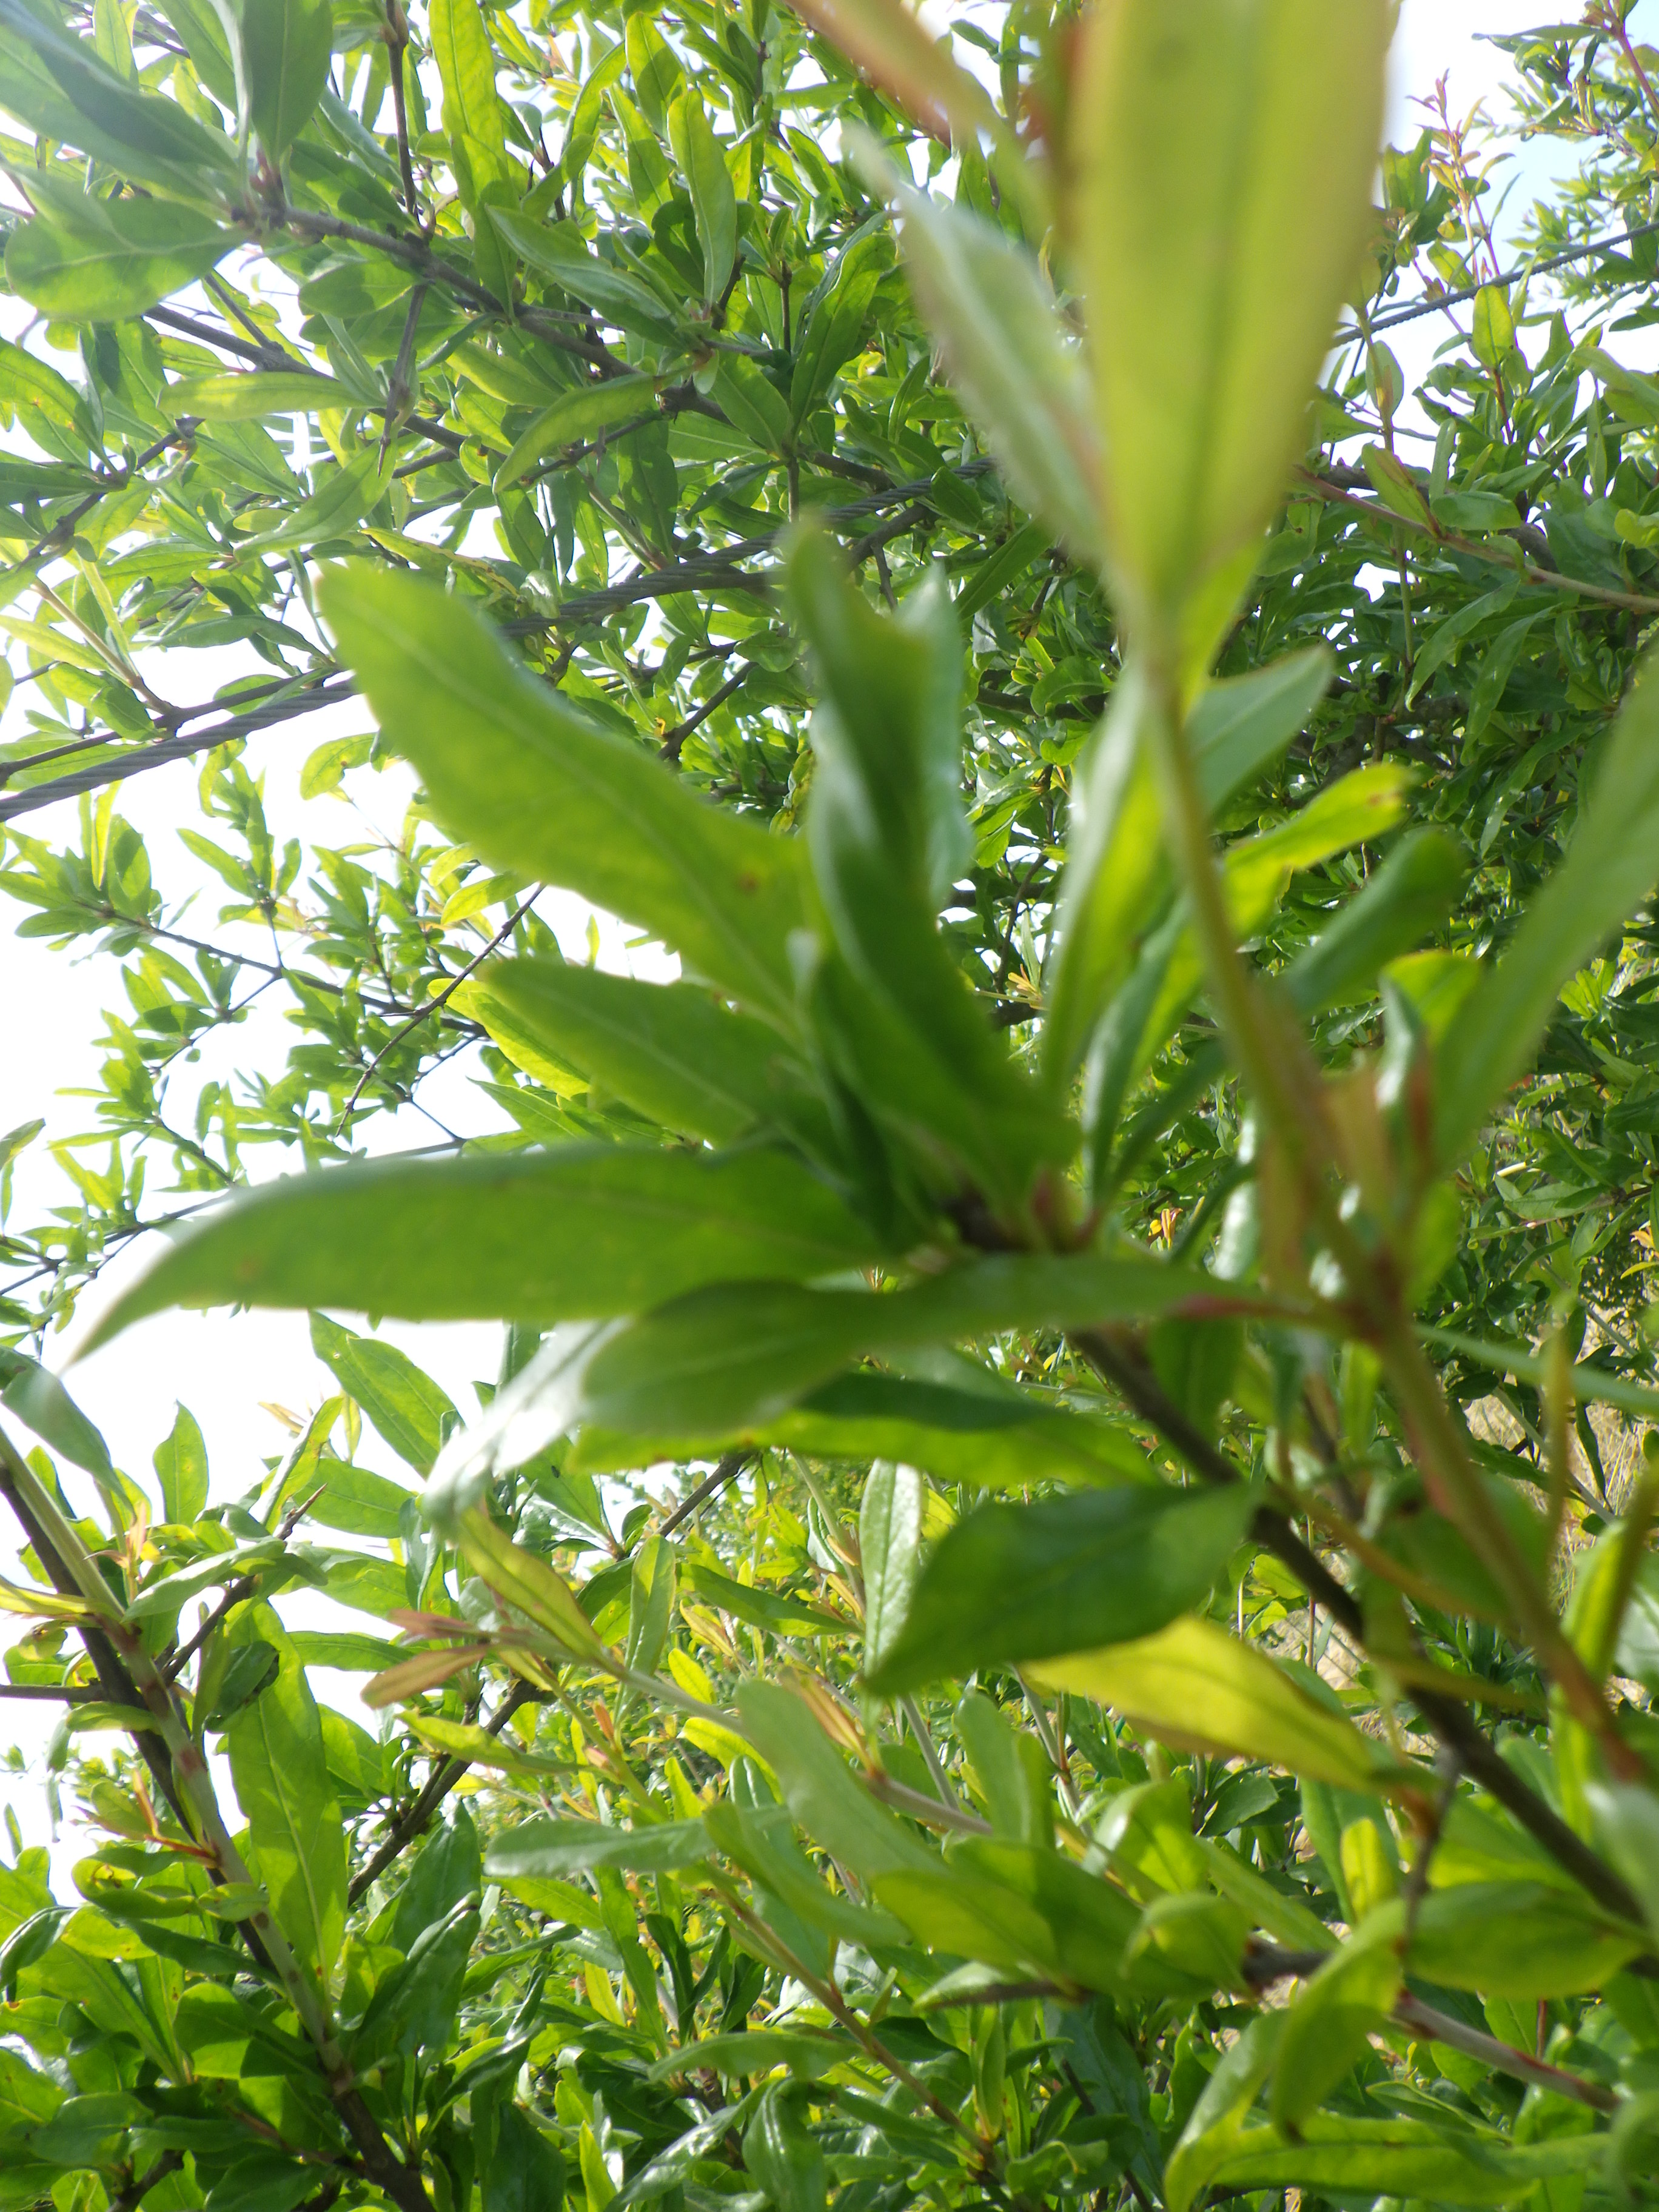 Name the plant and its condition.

pomegranate, aphids, coniella granati
